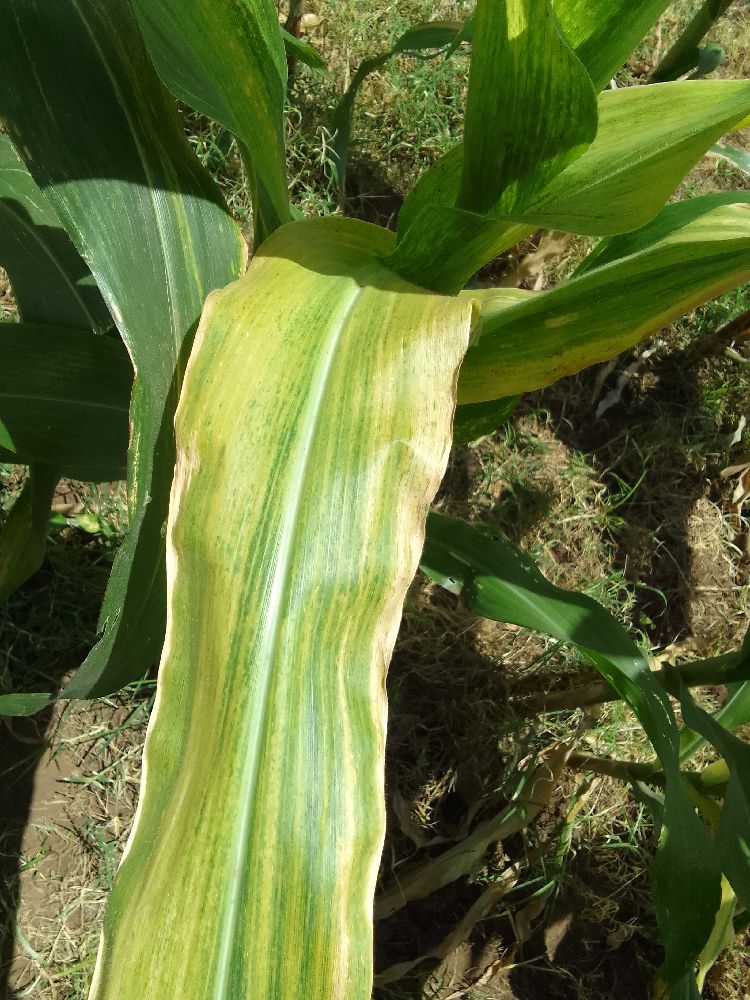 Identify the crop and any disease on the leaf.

maize, maize lethal necrosis
